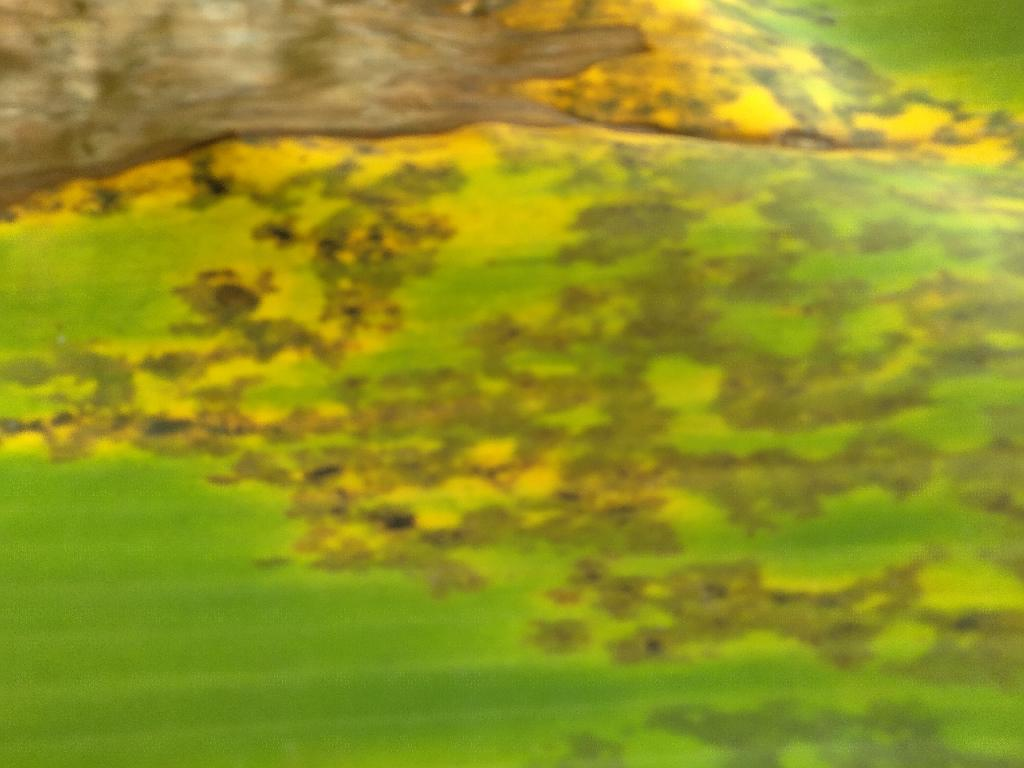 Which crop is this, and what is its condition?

banana, black sigatoka
